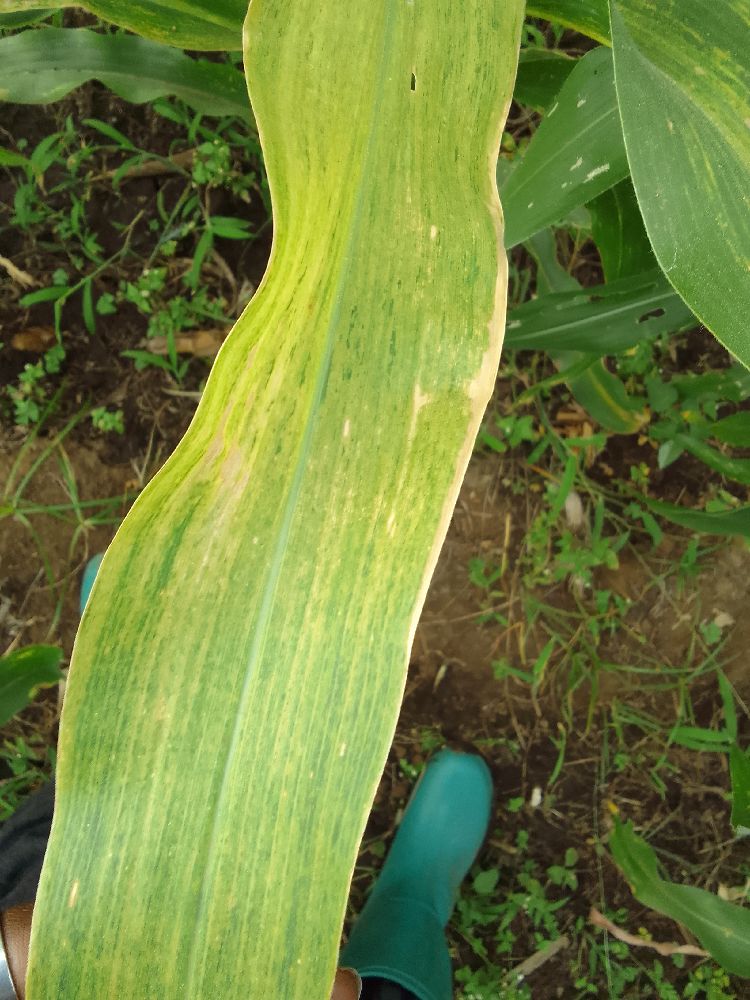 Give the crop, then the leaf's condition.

maize, maize lethal necrosis
